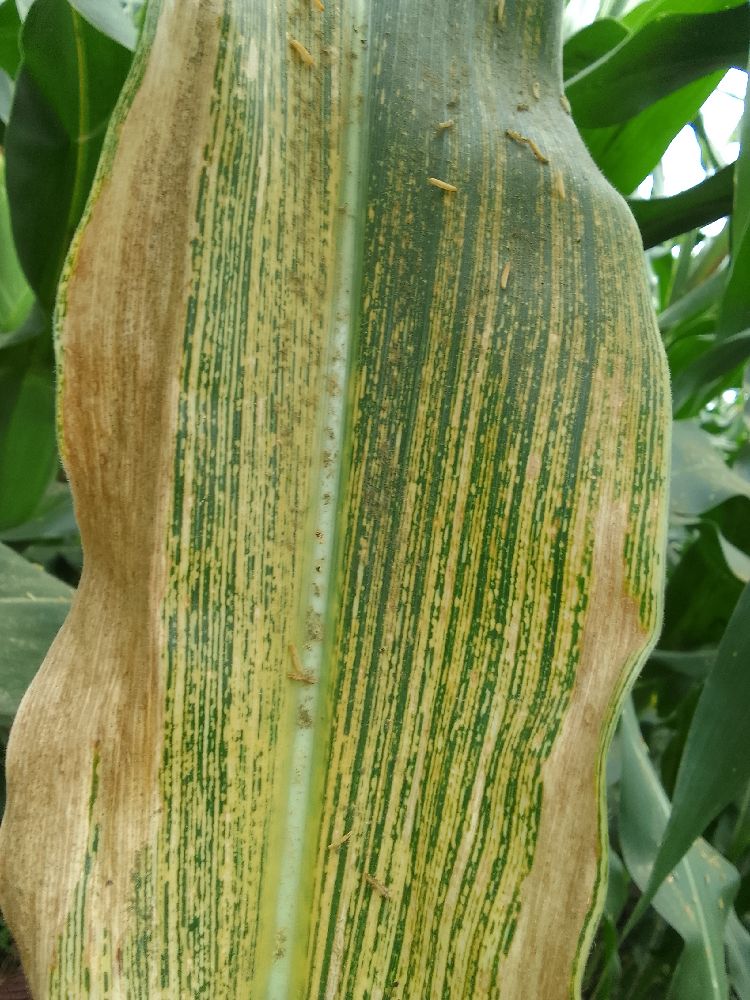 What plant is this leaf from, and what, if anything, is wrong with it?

maize, maize streak virus
